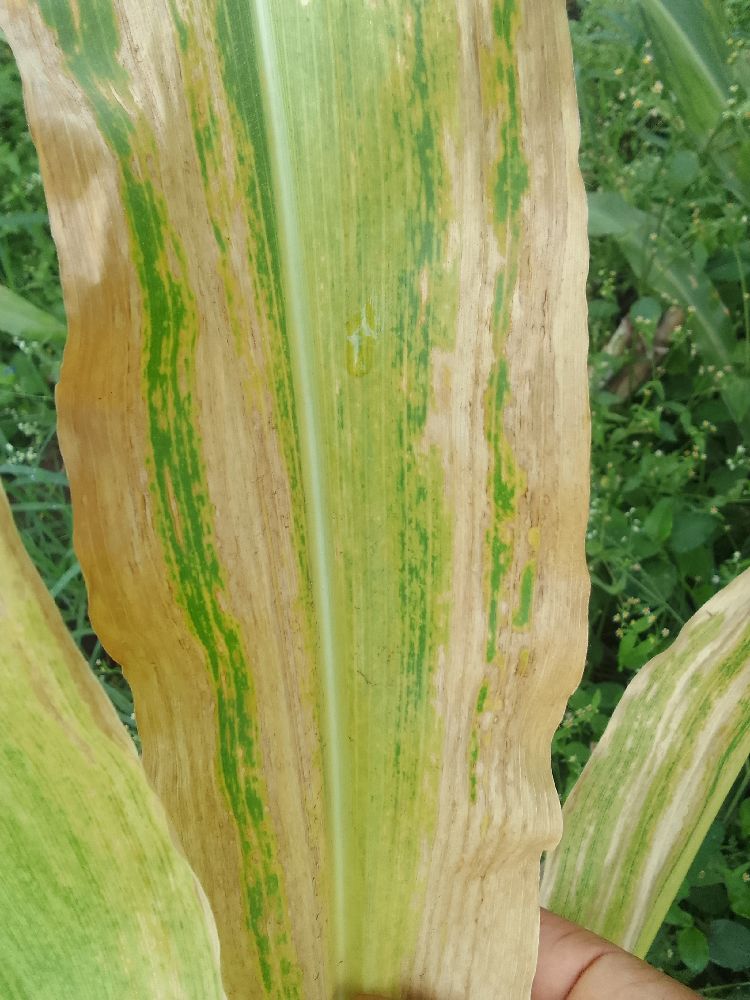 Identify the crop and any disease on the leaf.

maize, maize lethal necrosis
